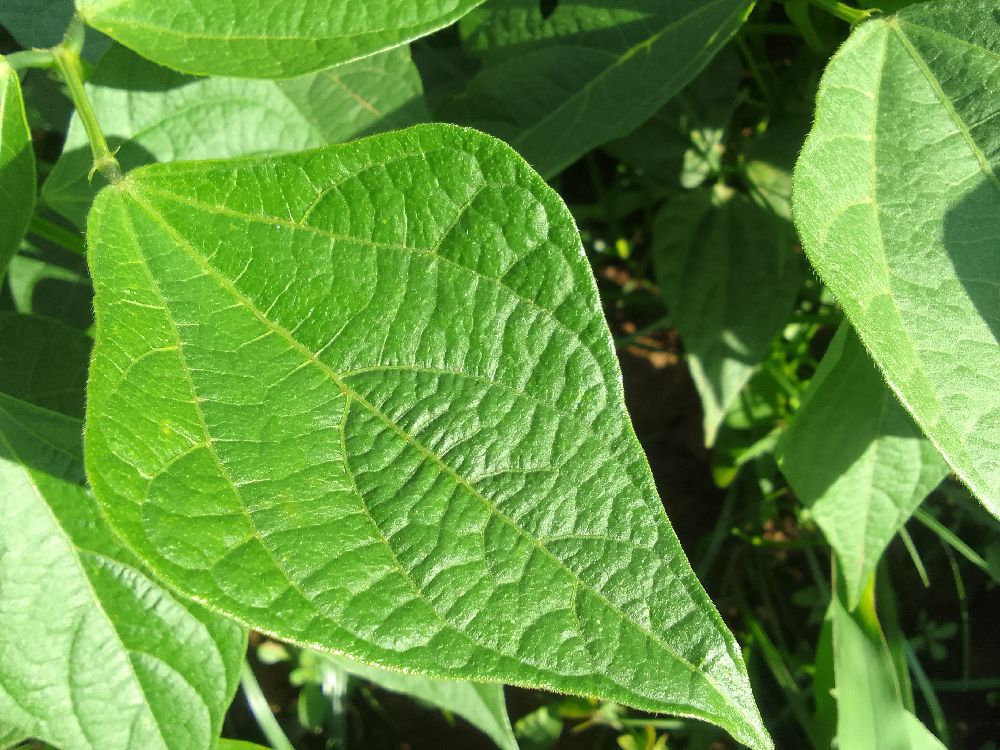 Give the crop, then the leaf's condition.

common bean, healthy
